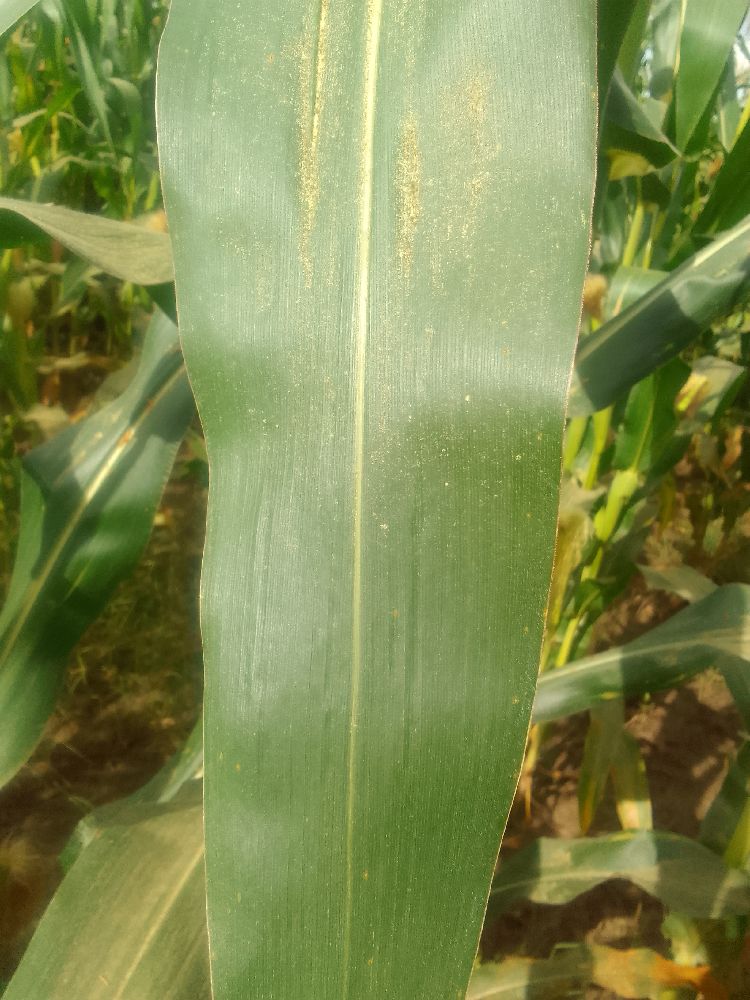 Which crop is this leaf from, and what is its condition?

maize, healthy
